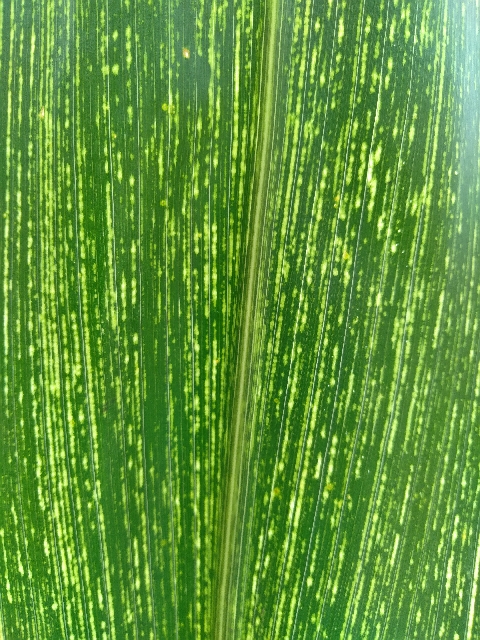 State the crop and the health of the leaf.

maize, maize streak virus
